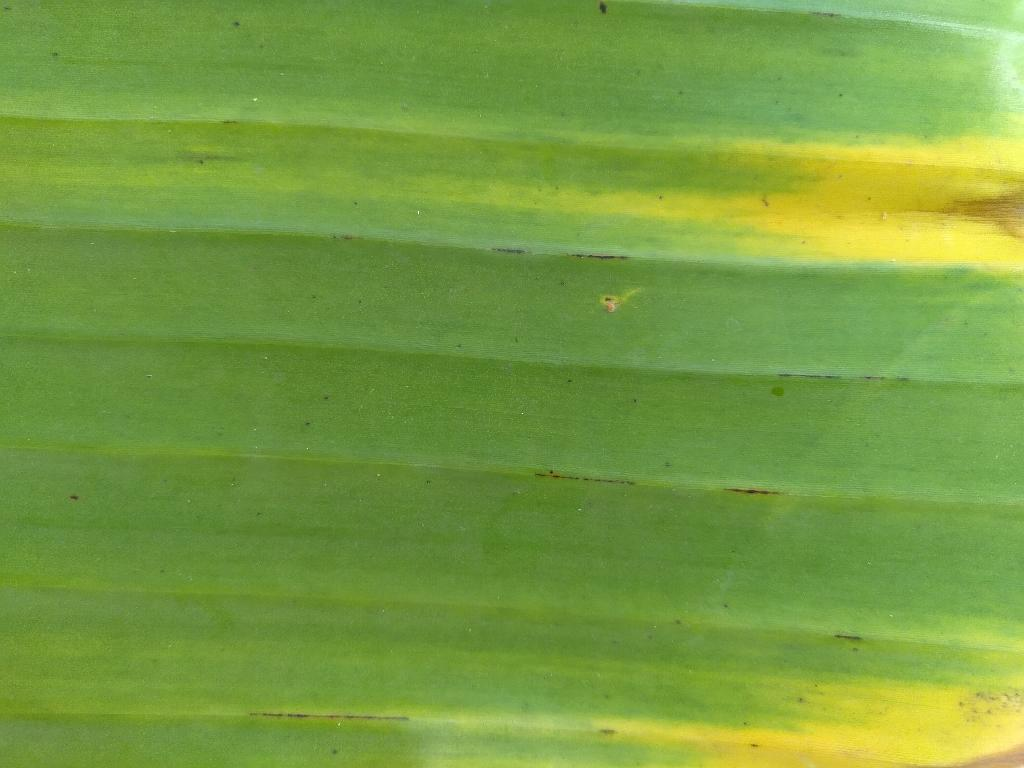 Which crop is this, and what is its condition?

banana, fusarium wilt race 1
